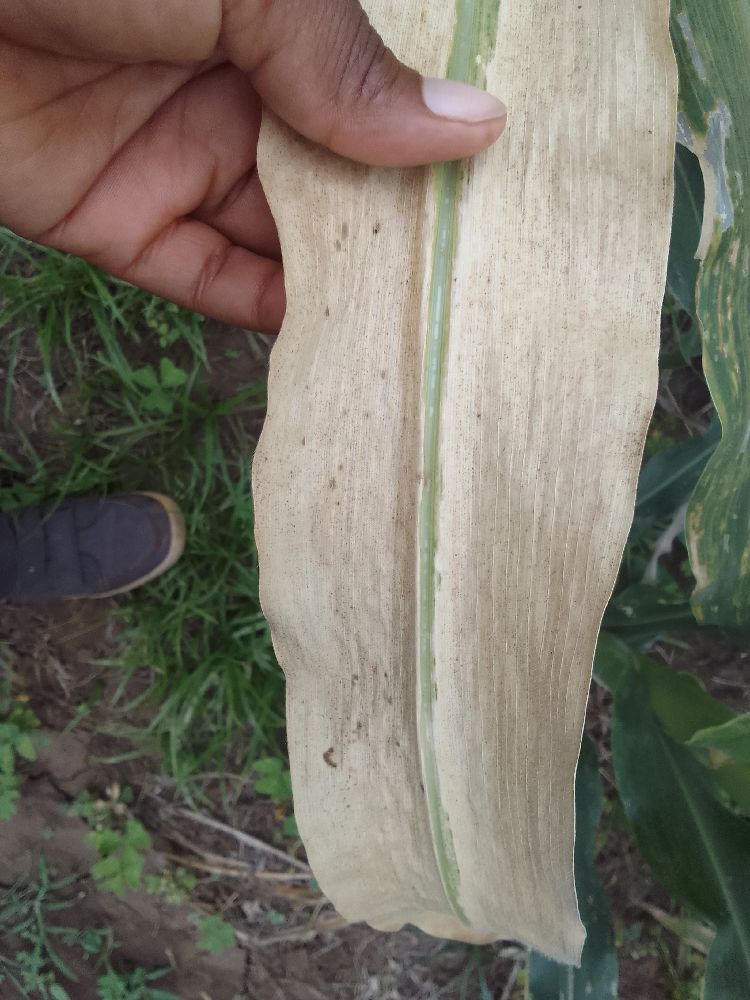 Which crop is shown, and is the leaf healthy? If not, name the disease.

maize, maize lethal necrosis
